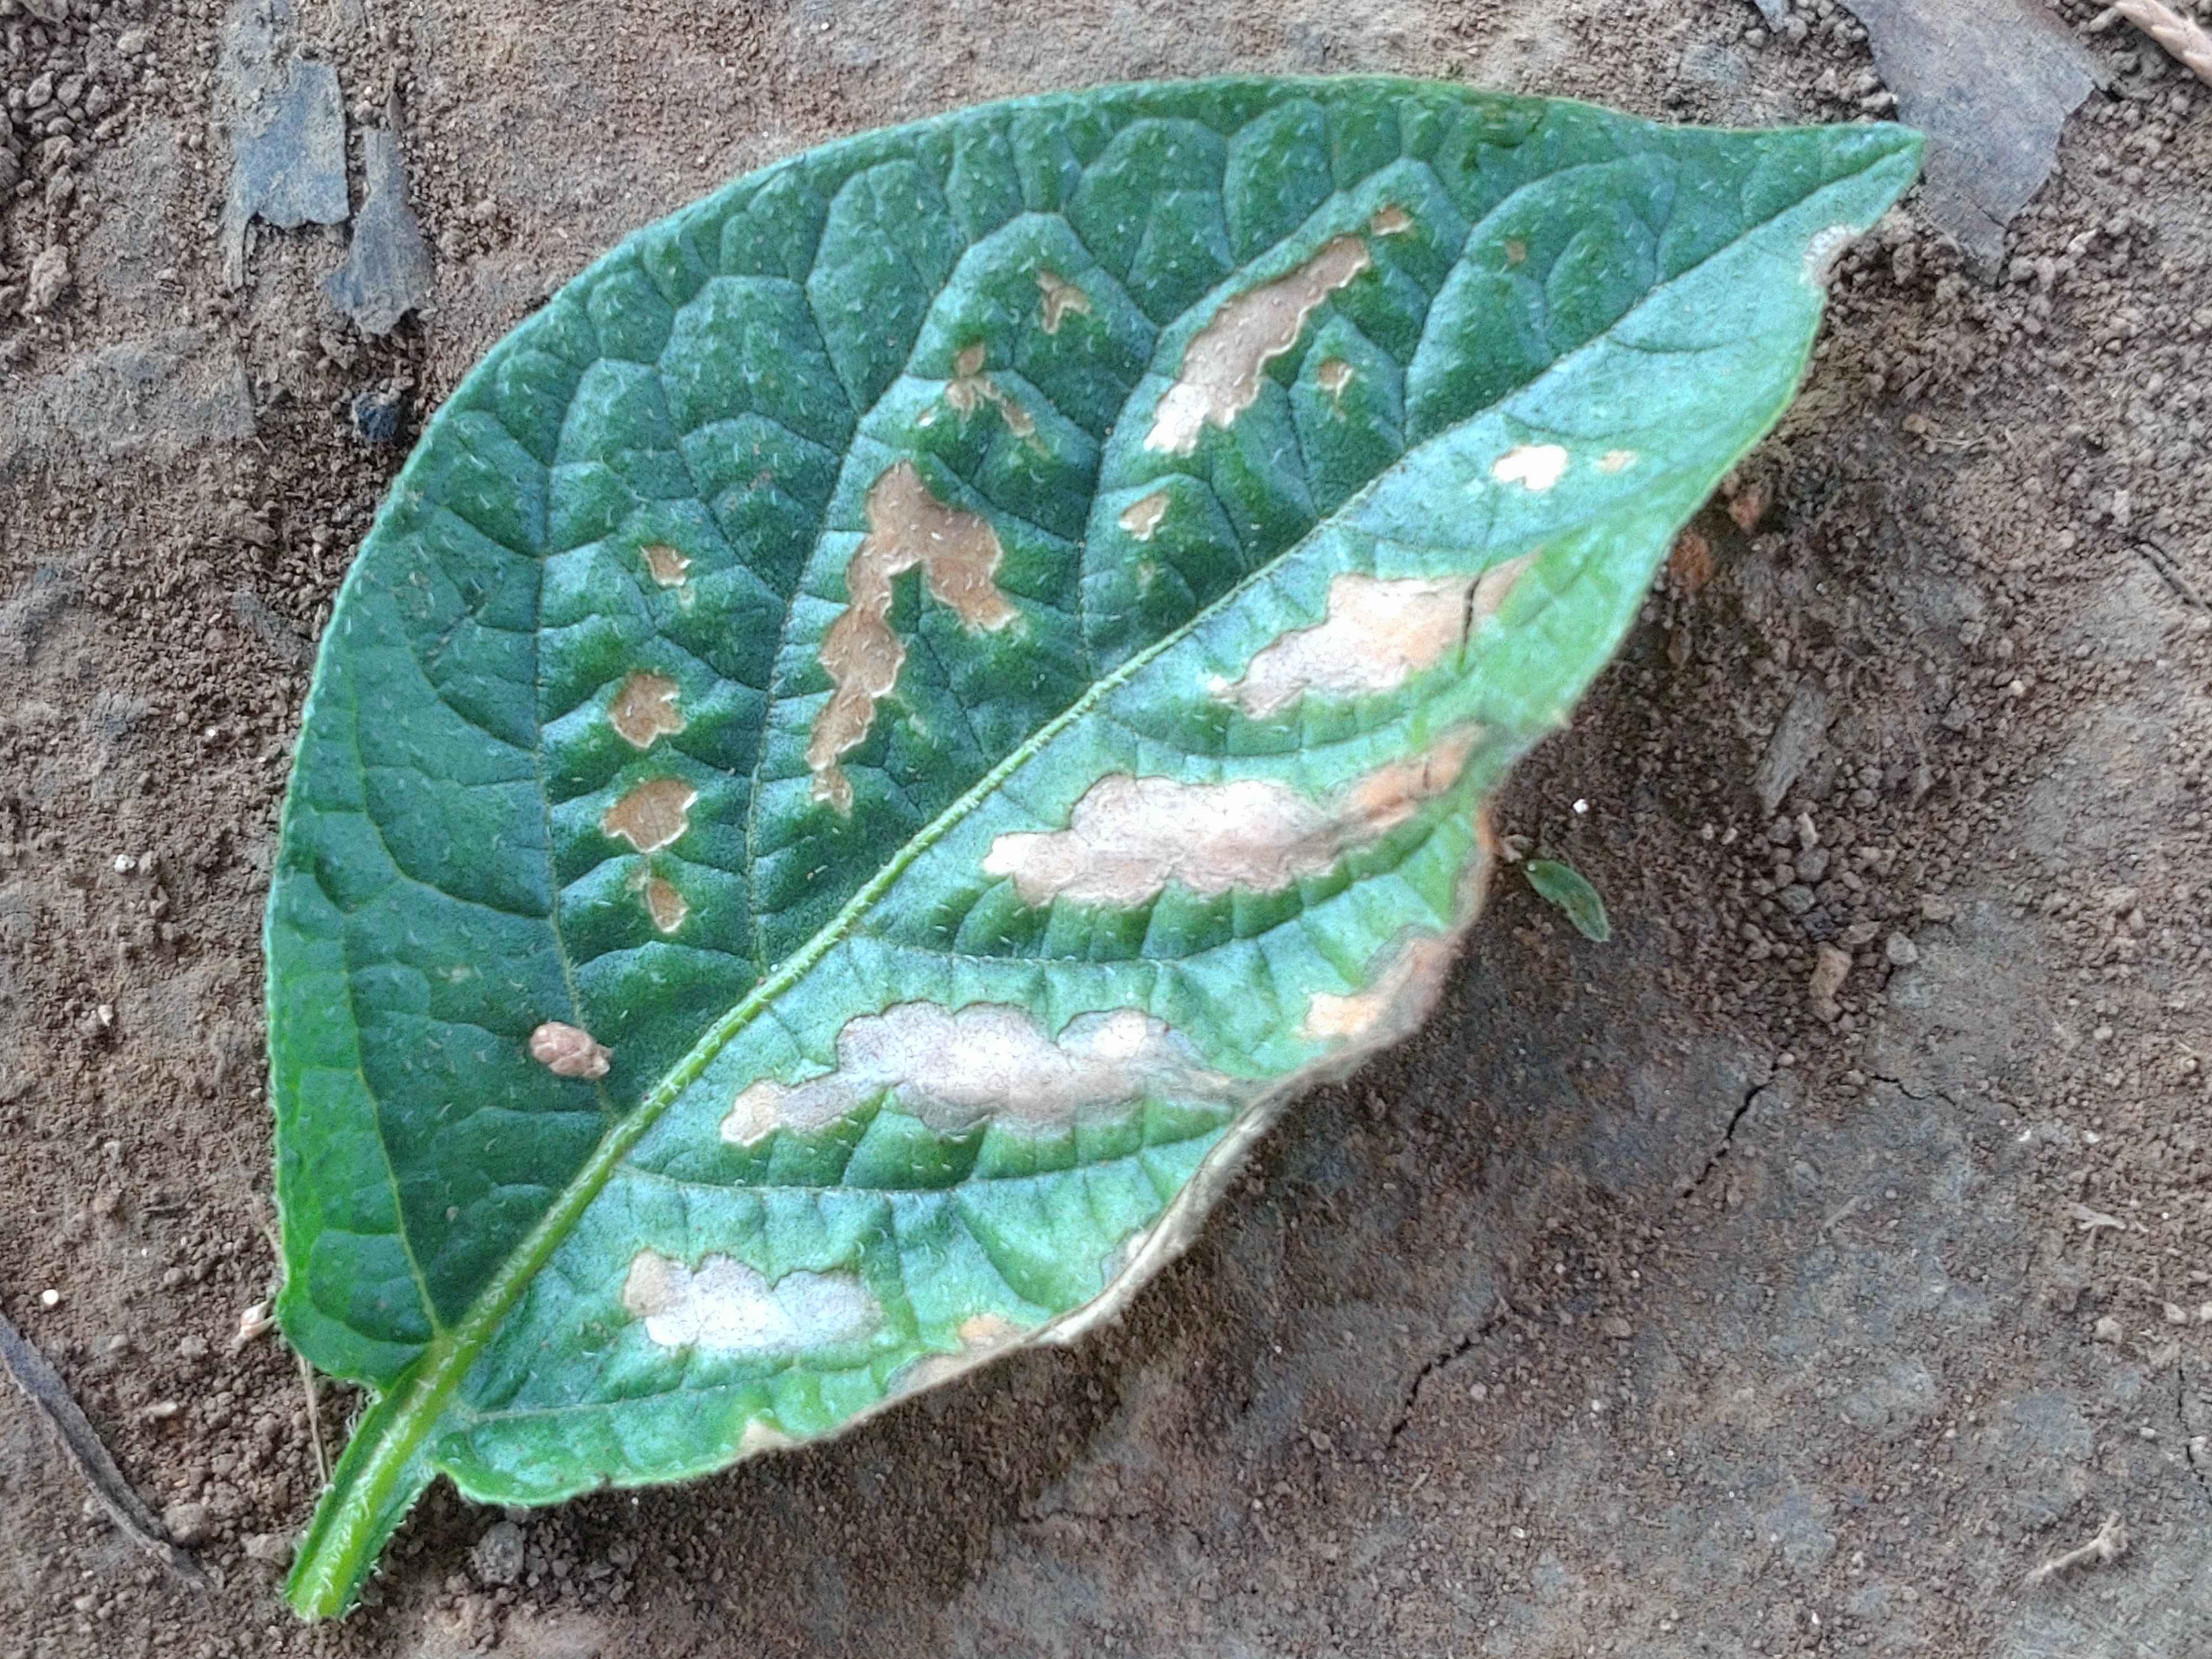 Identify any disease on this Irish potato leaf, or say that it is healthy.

early blight
